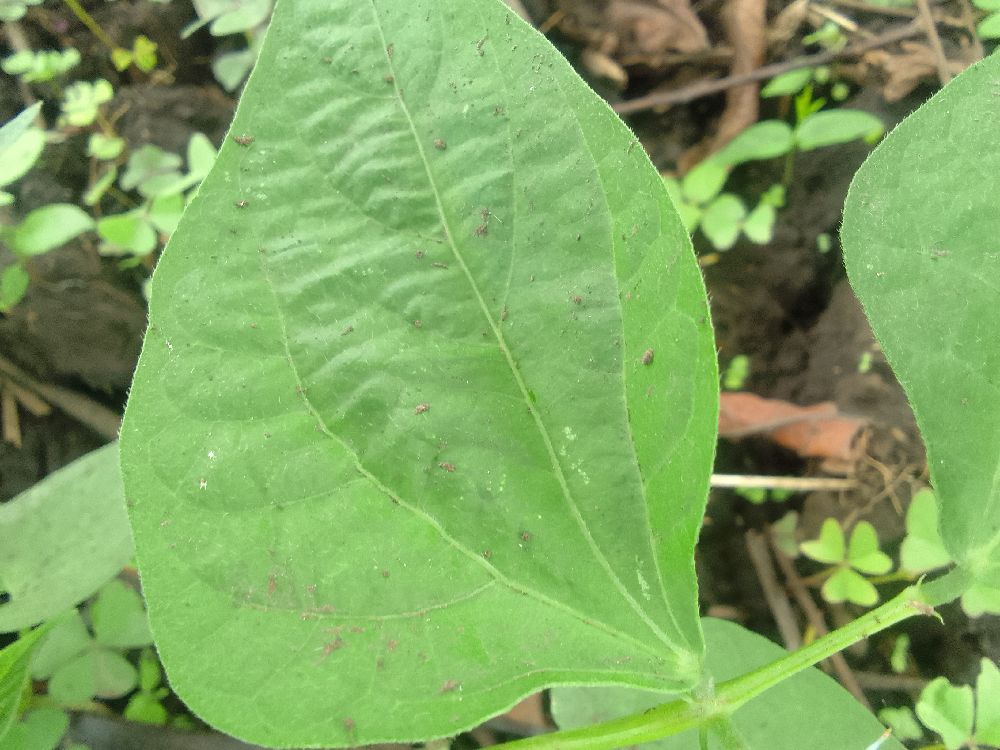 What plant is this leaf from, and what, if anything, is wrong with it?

common bean, healthy
